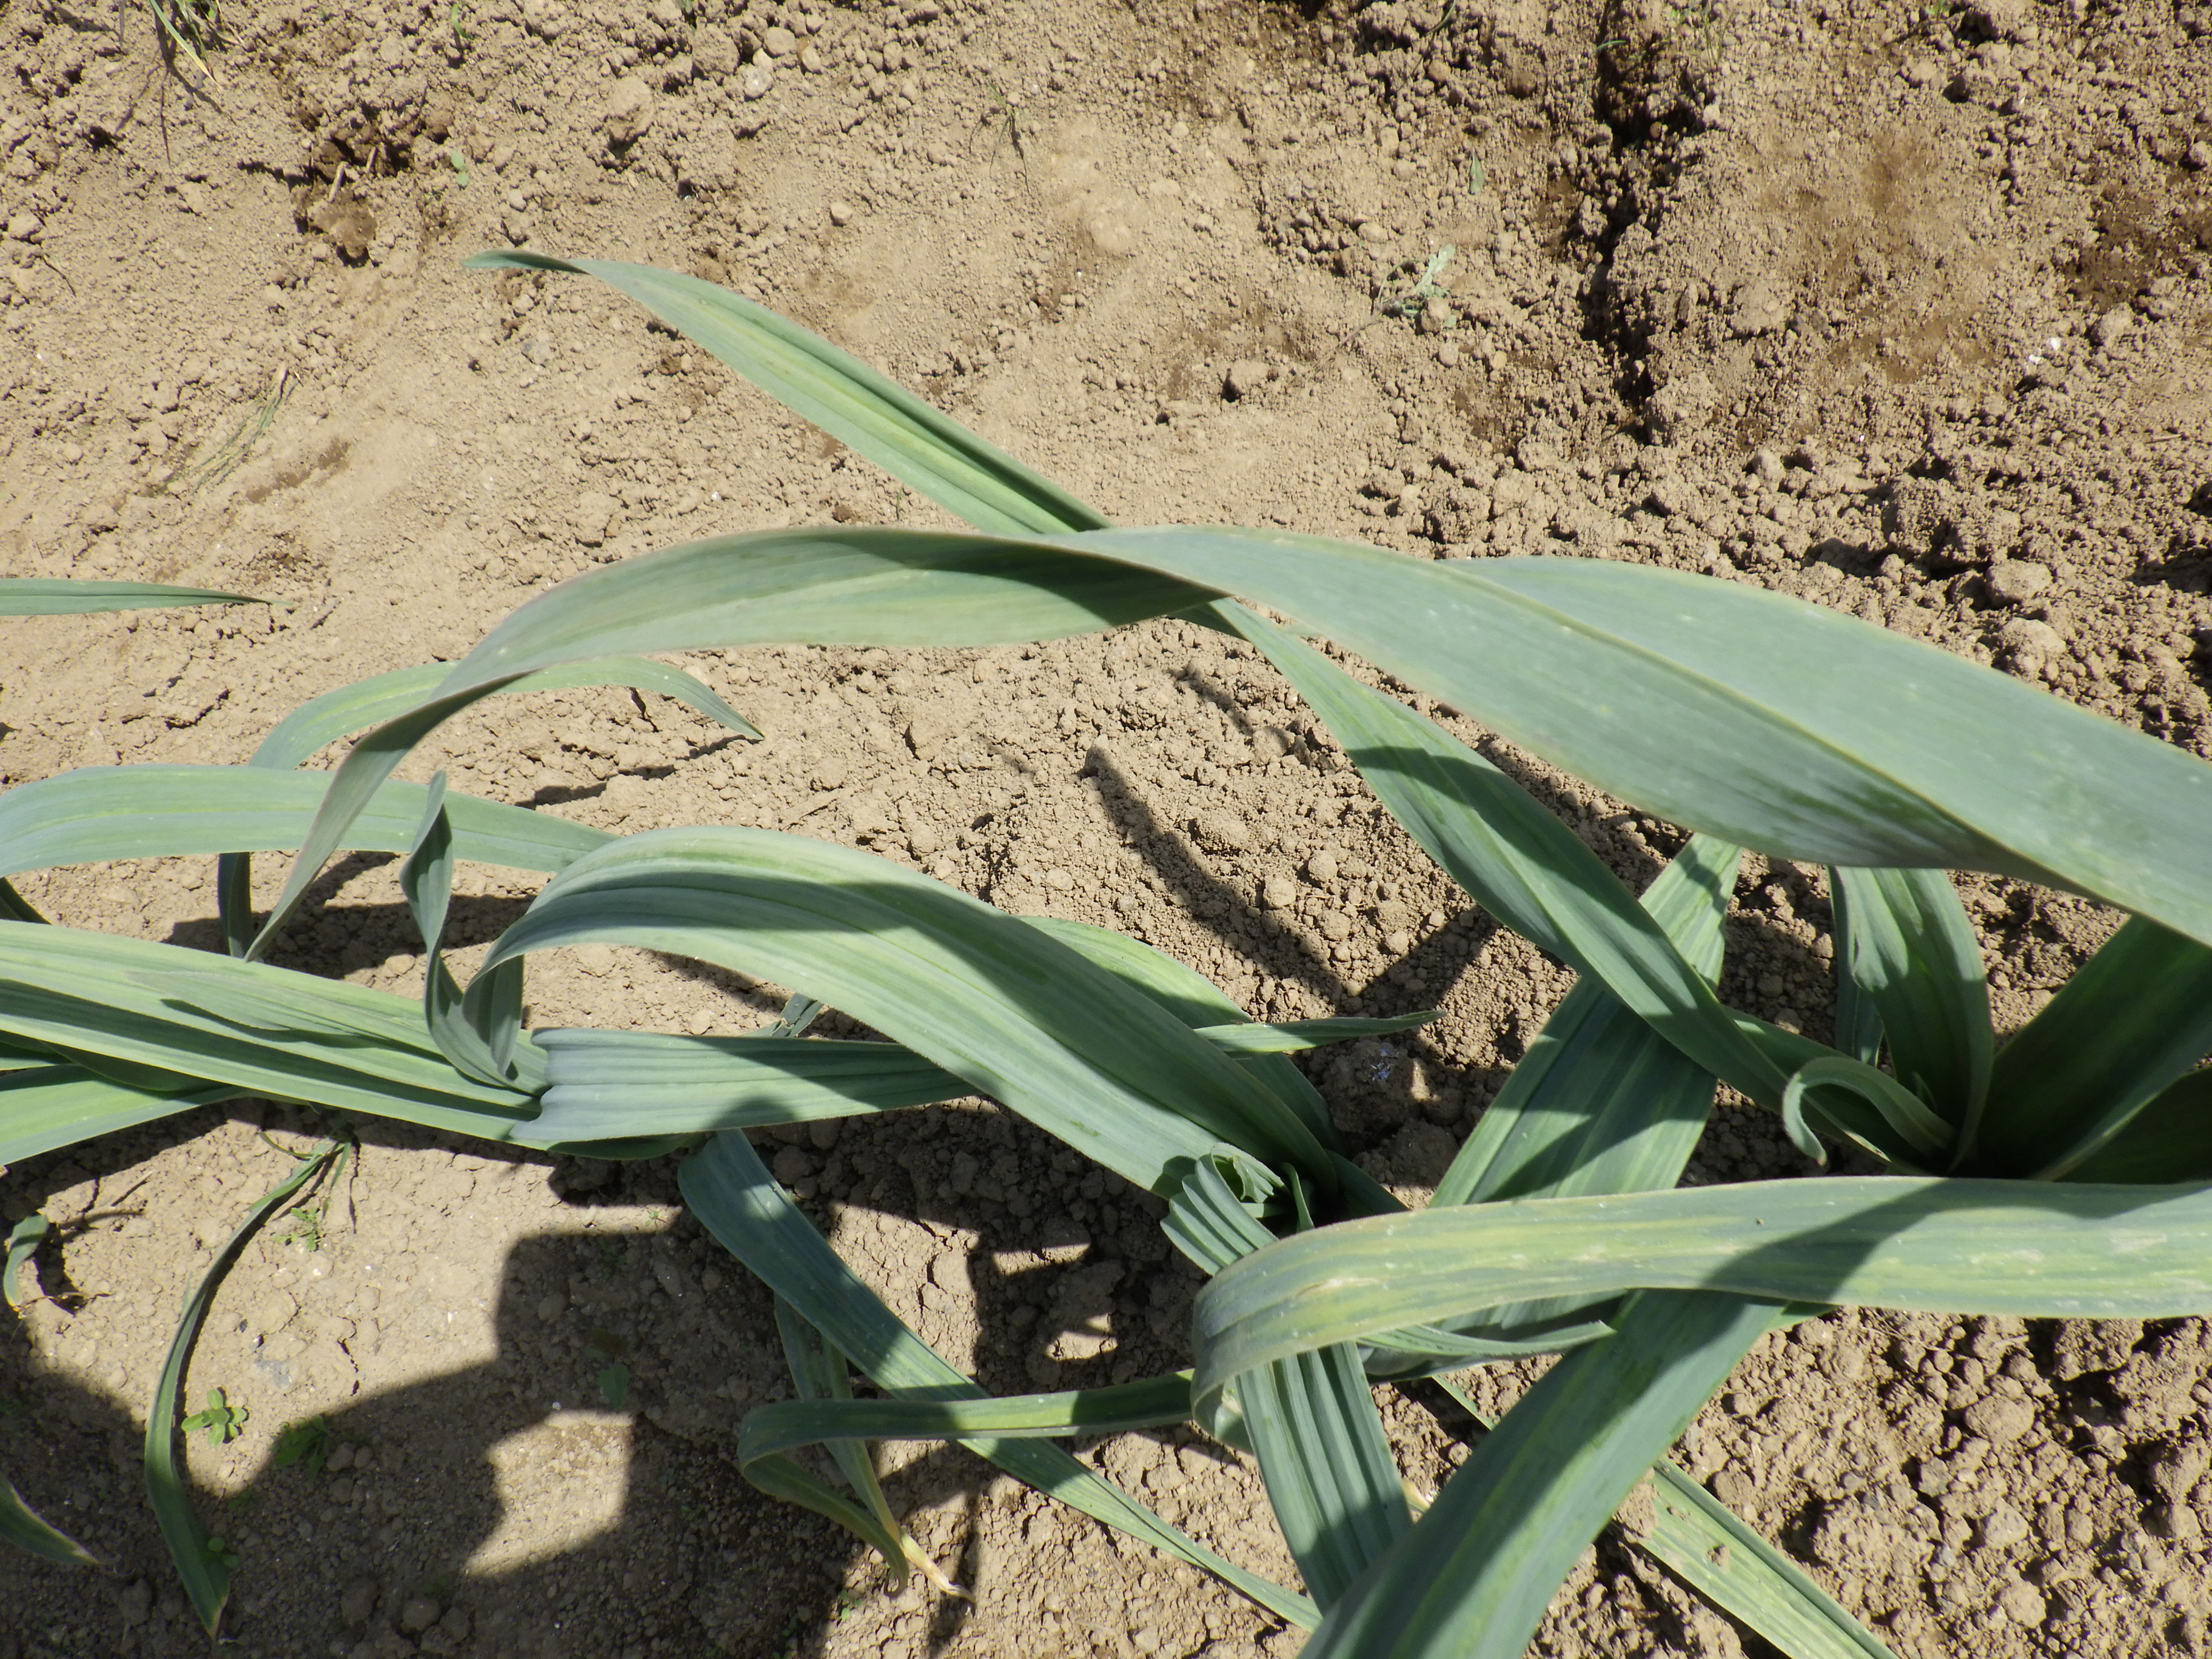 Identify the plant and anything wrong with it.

garlic, healthy
